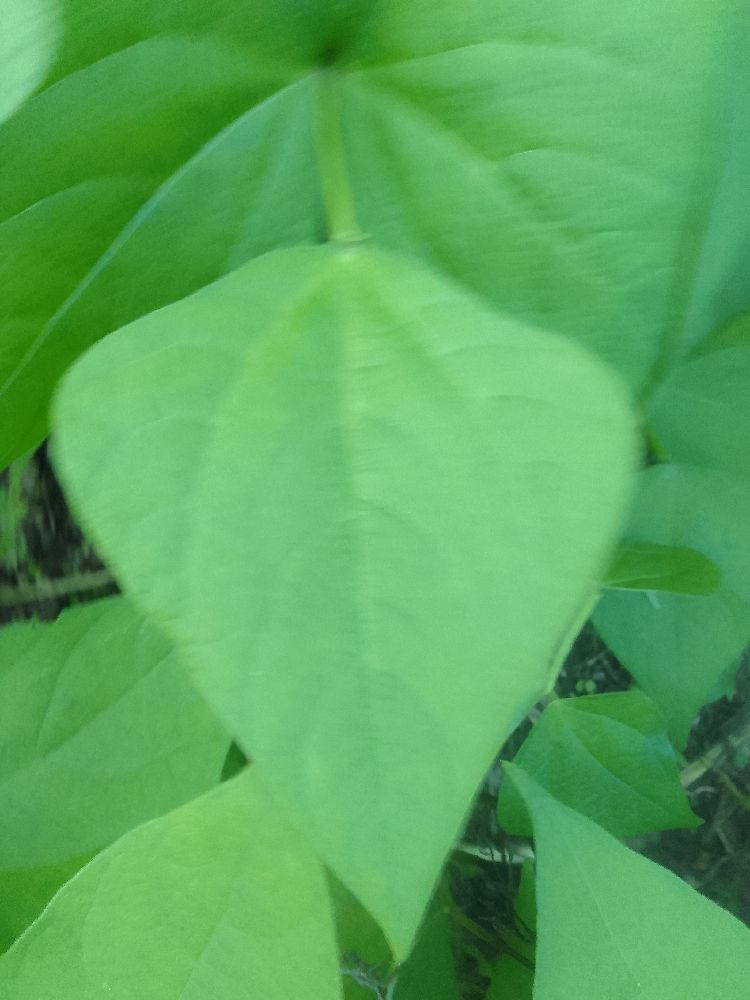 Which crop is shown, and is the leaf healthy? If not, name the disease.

common bean, healthy
